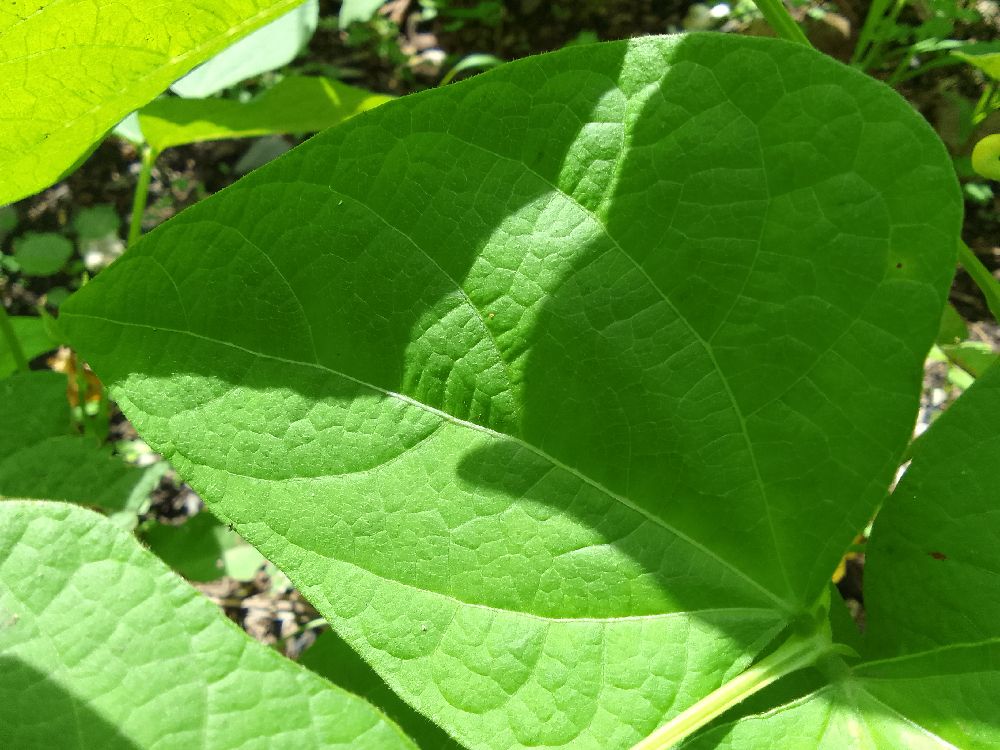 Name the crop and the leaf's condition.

common bean, healthy
